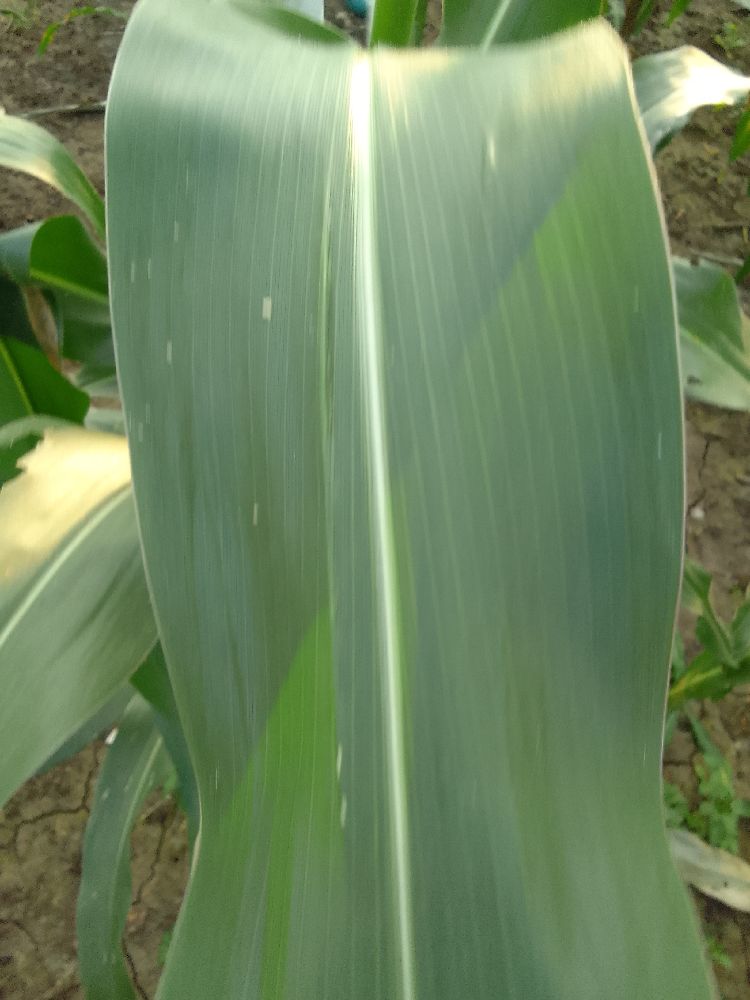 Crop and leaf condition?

maize, healthy
